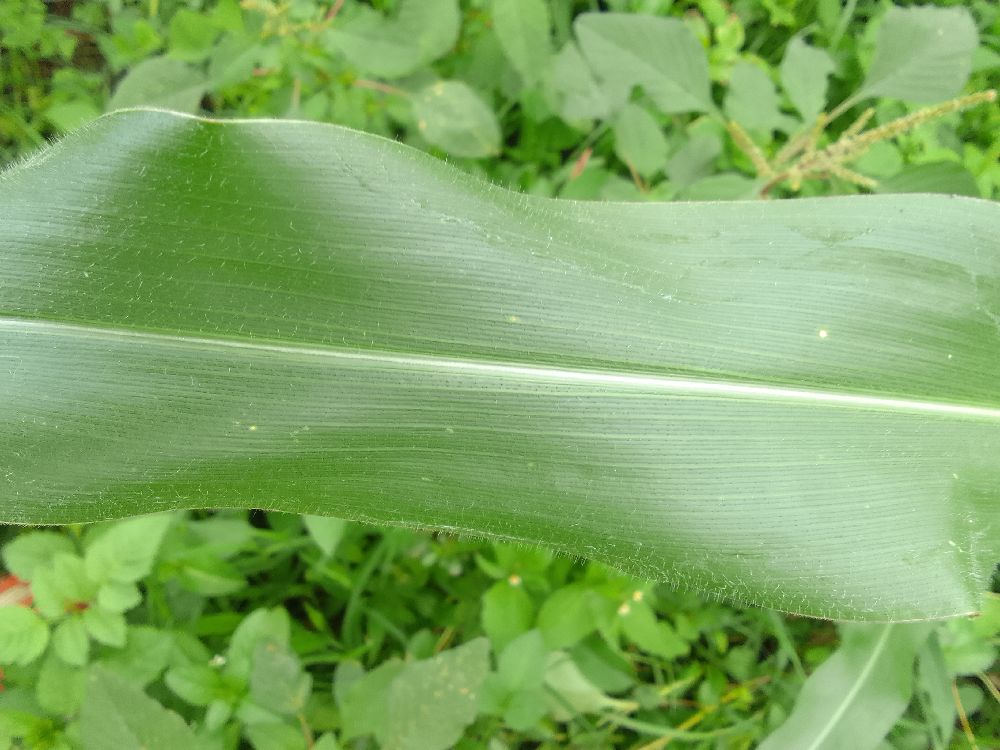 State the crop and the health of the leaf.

maize, healthy
